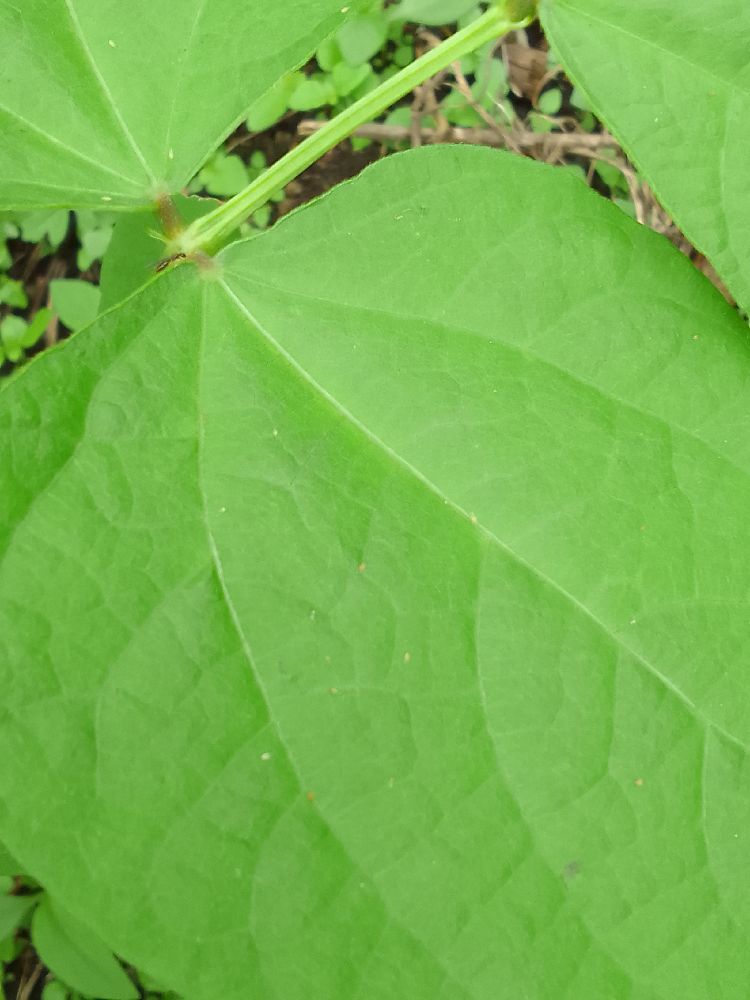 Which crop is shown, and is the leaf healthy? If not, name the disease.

common bean, healthy
